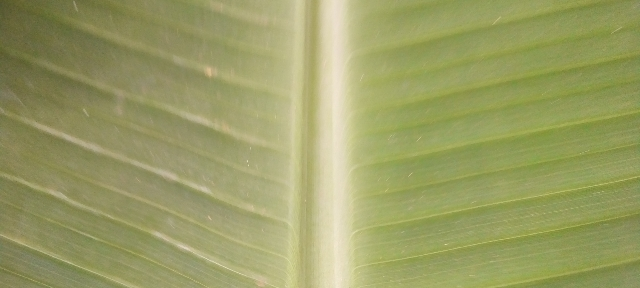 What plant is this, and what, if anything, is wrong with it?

banana, healthy
